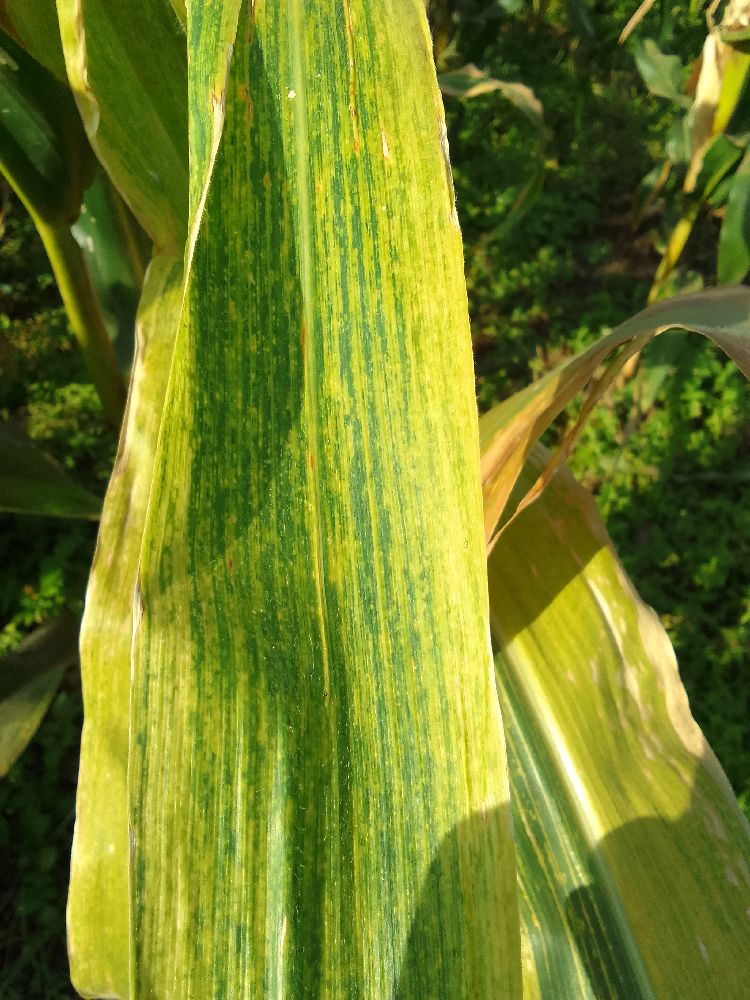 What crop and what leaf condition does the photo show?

maize, maize lethal necrosis
